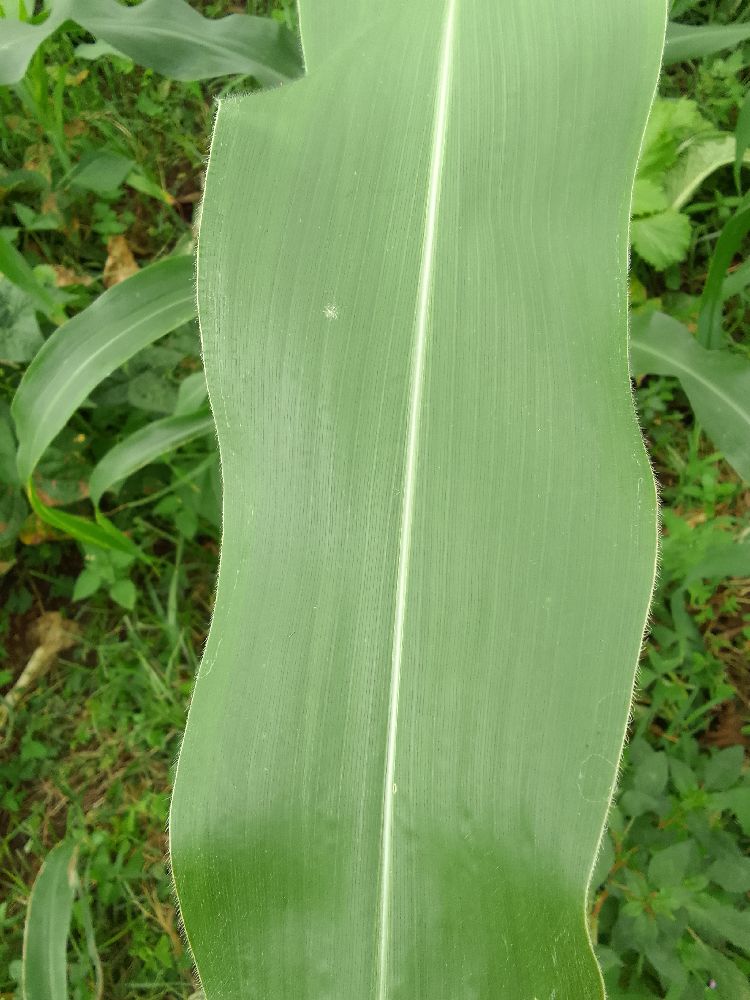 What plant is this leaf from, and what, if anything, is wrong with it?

maize, healthy
